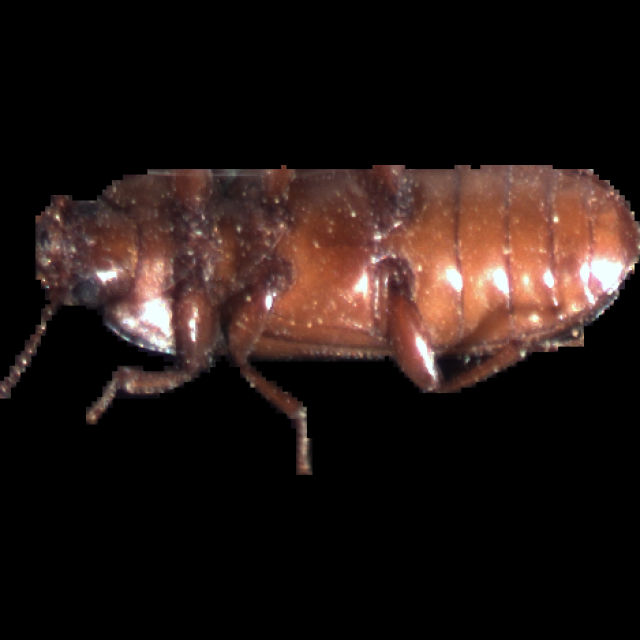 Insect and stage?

mealworm beetle
